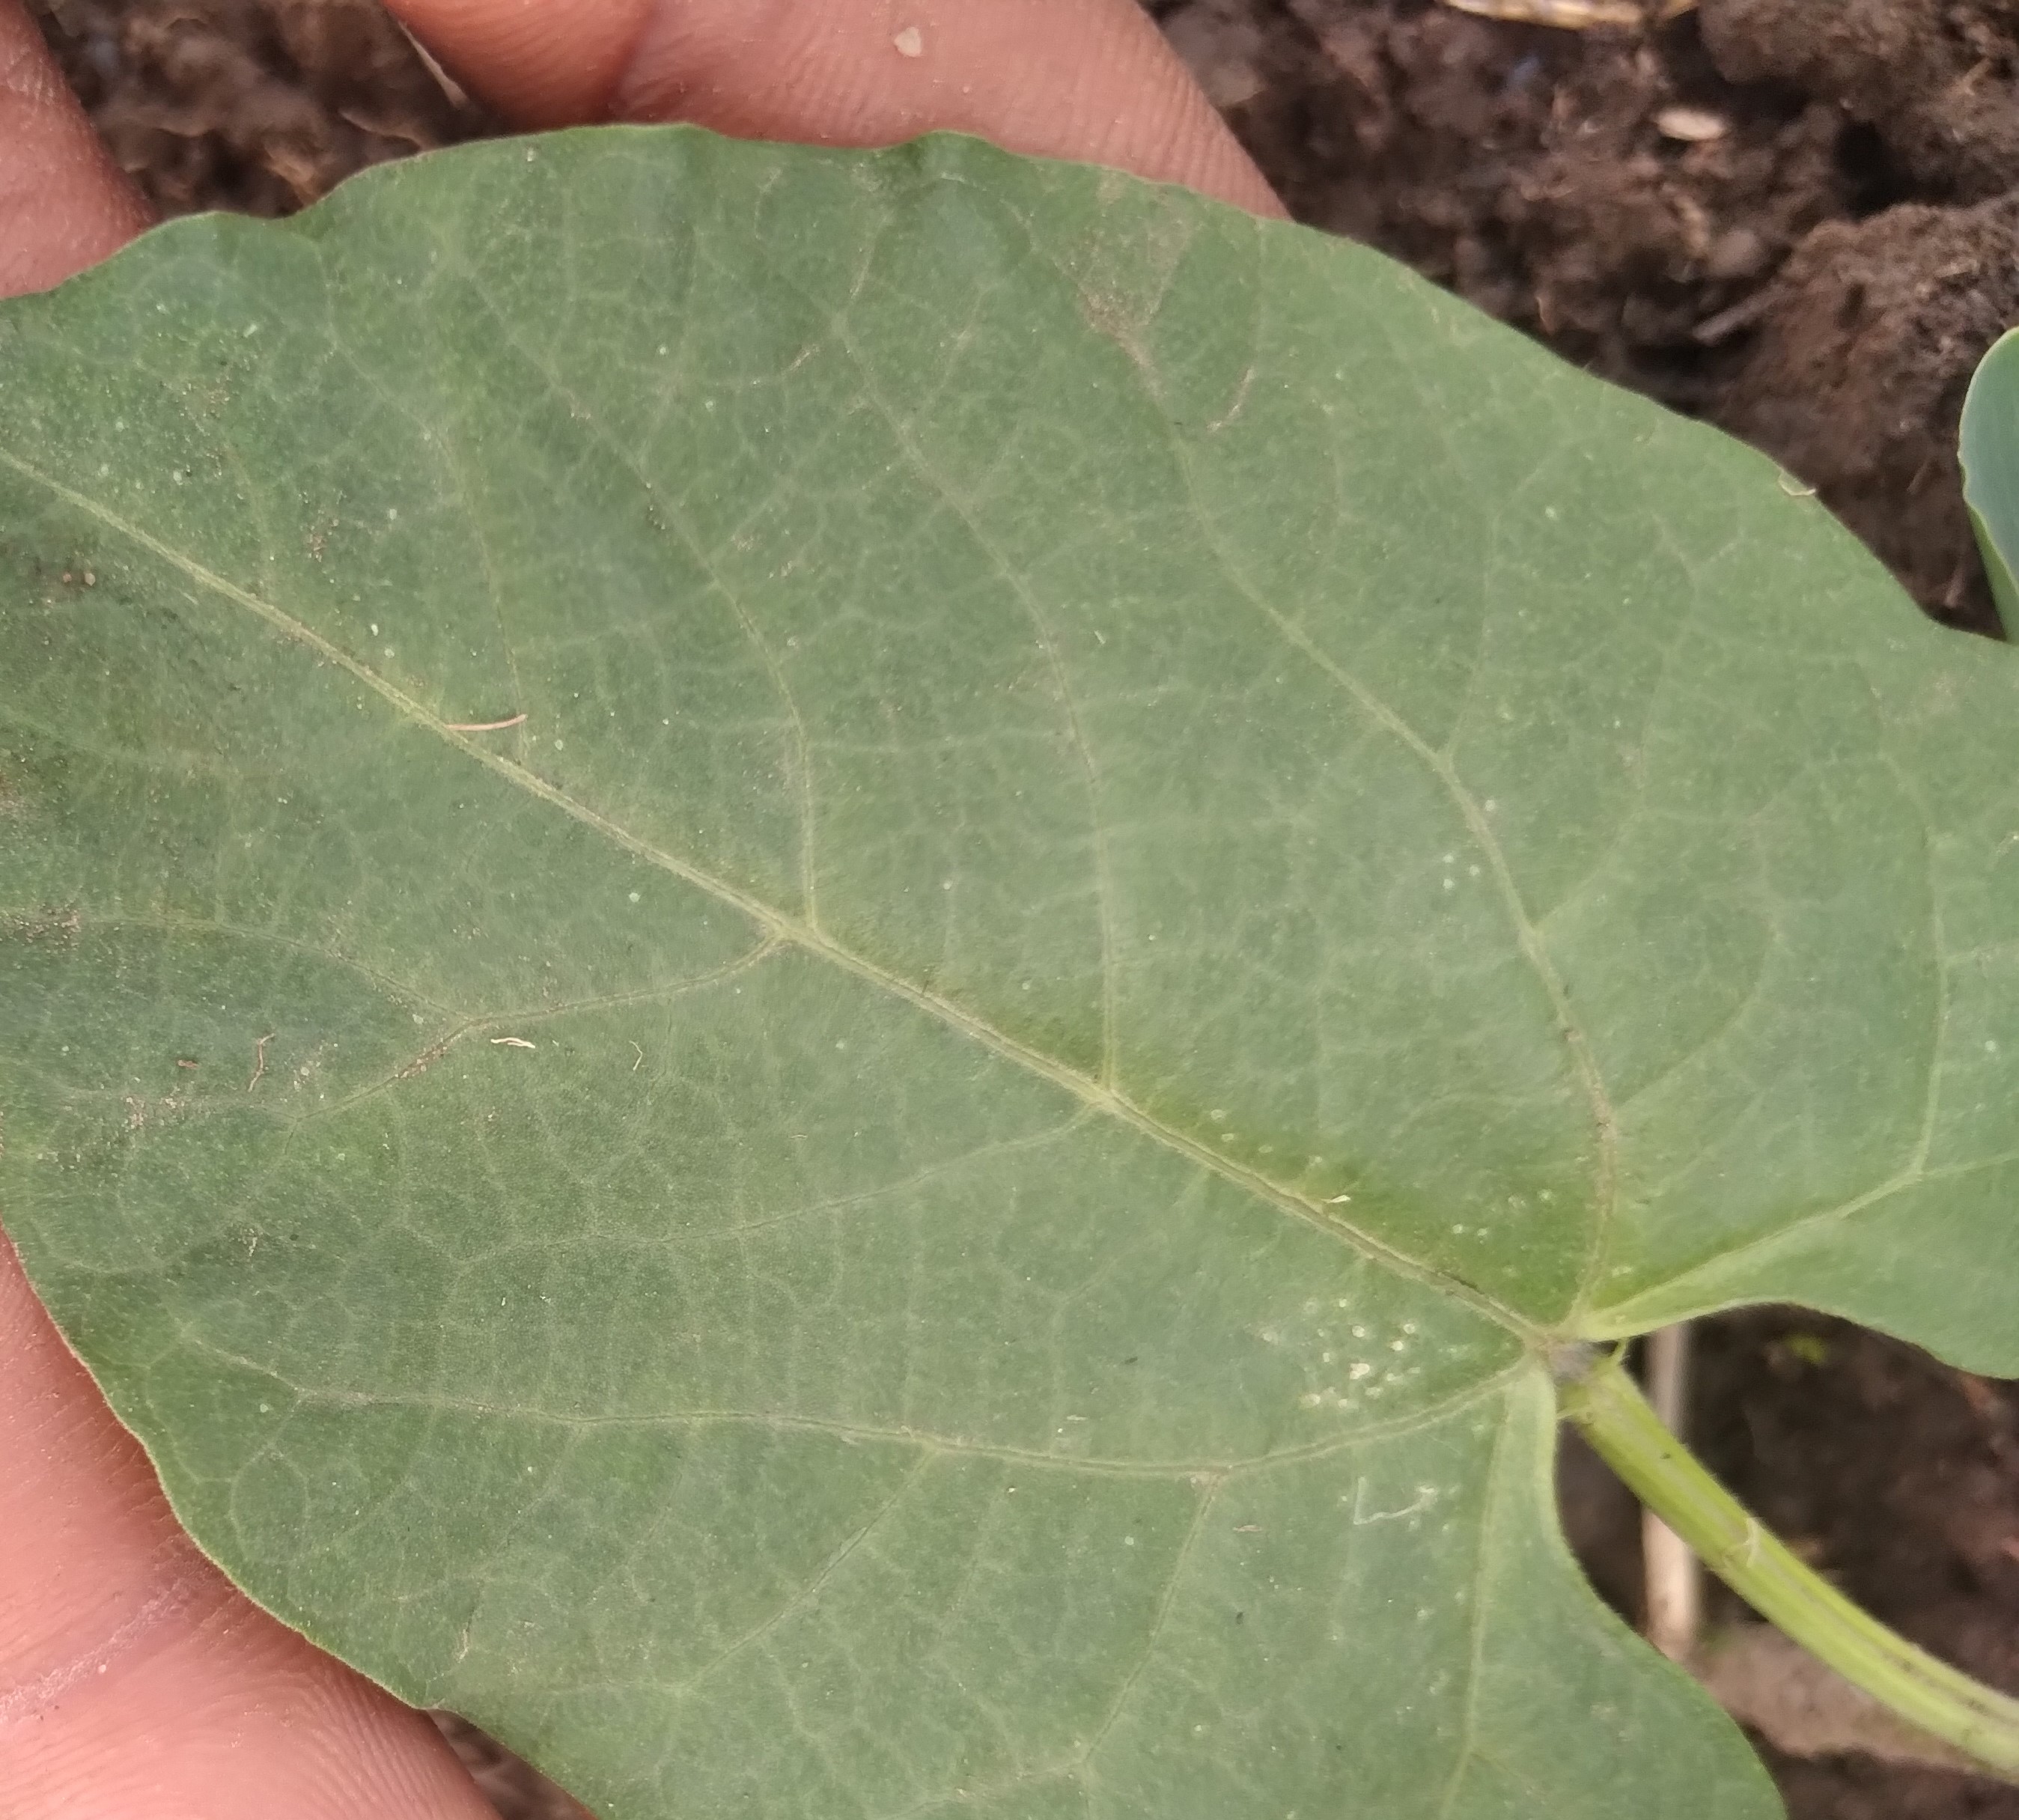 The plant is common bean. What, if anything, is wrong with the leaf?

healthy
